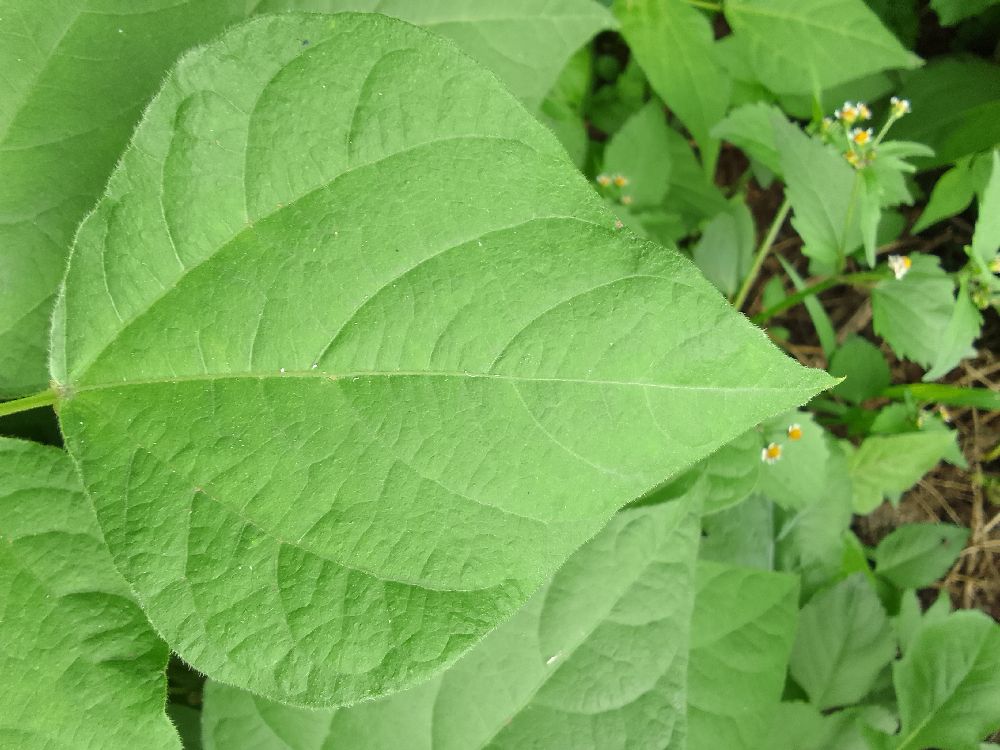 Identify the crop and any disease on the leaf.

common bean, healthy
